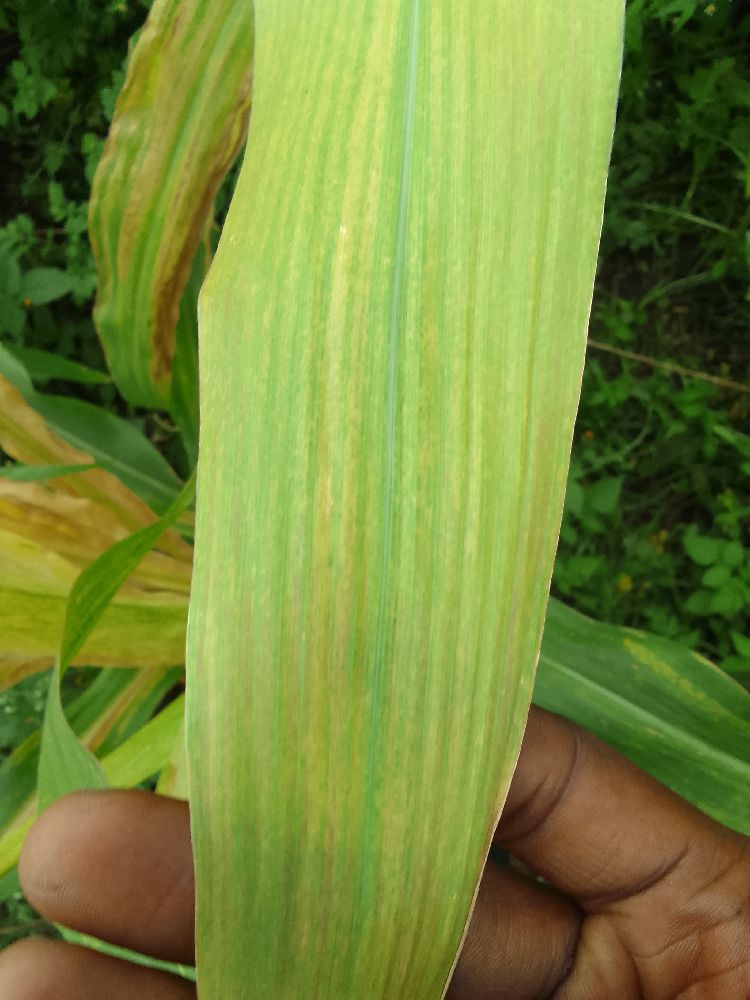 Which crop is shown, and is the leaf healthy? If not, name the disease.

maize, maize lethal necrosis
